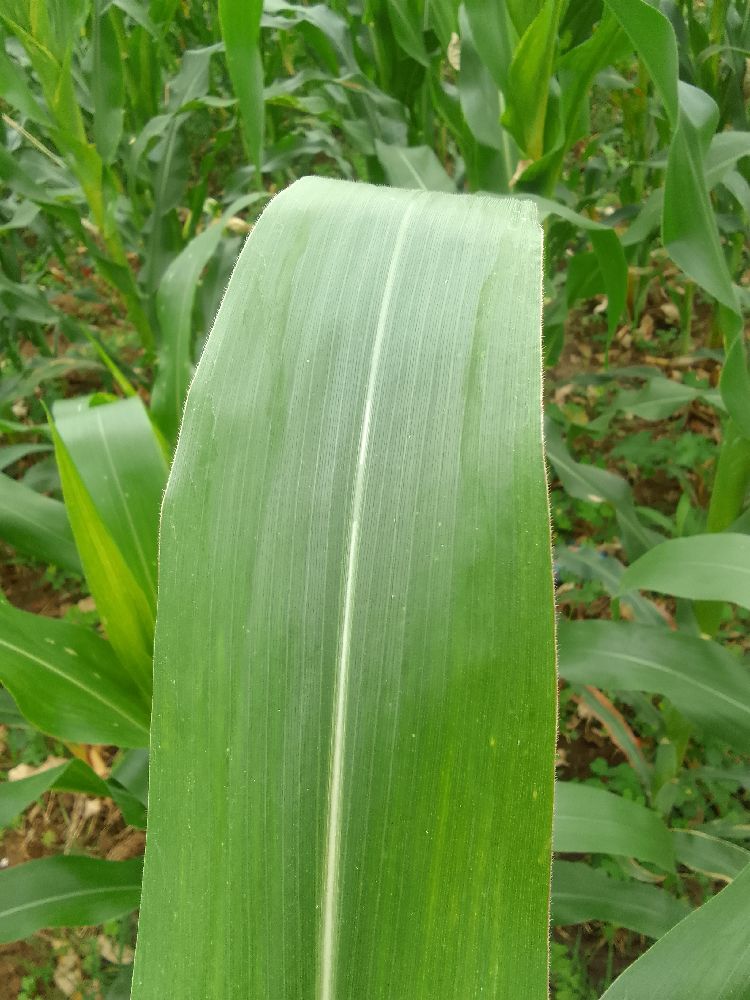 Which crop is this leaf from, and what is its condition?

maize, healthy
